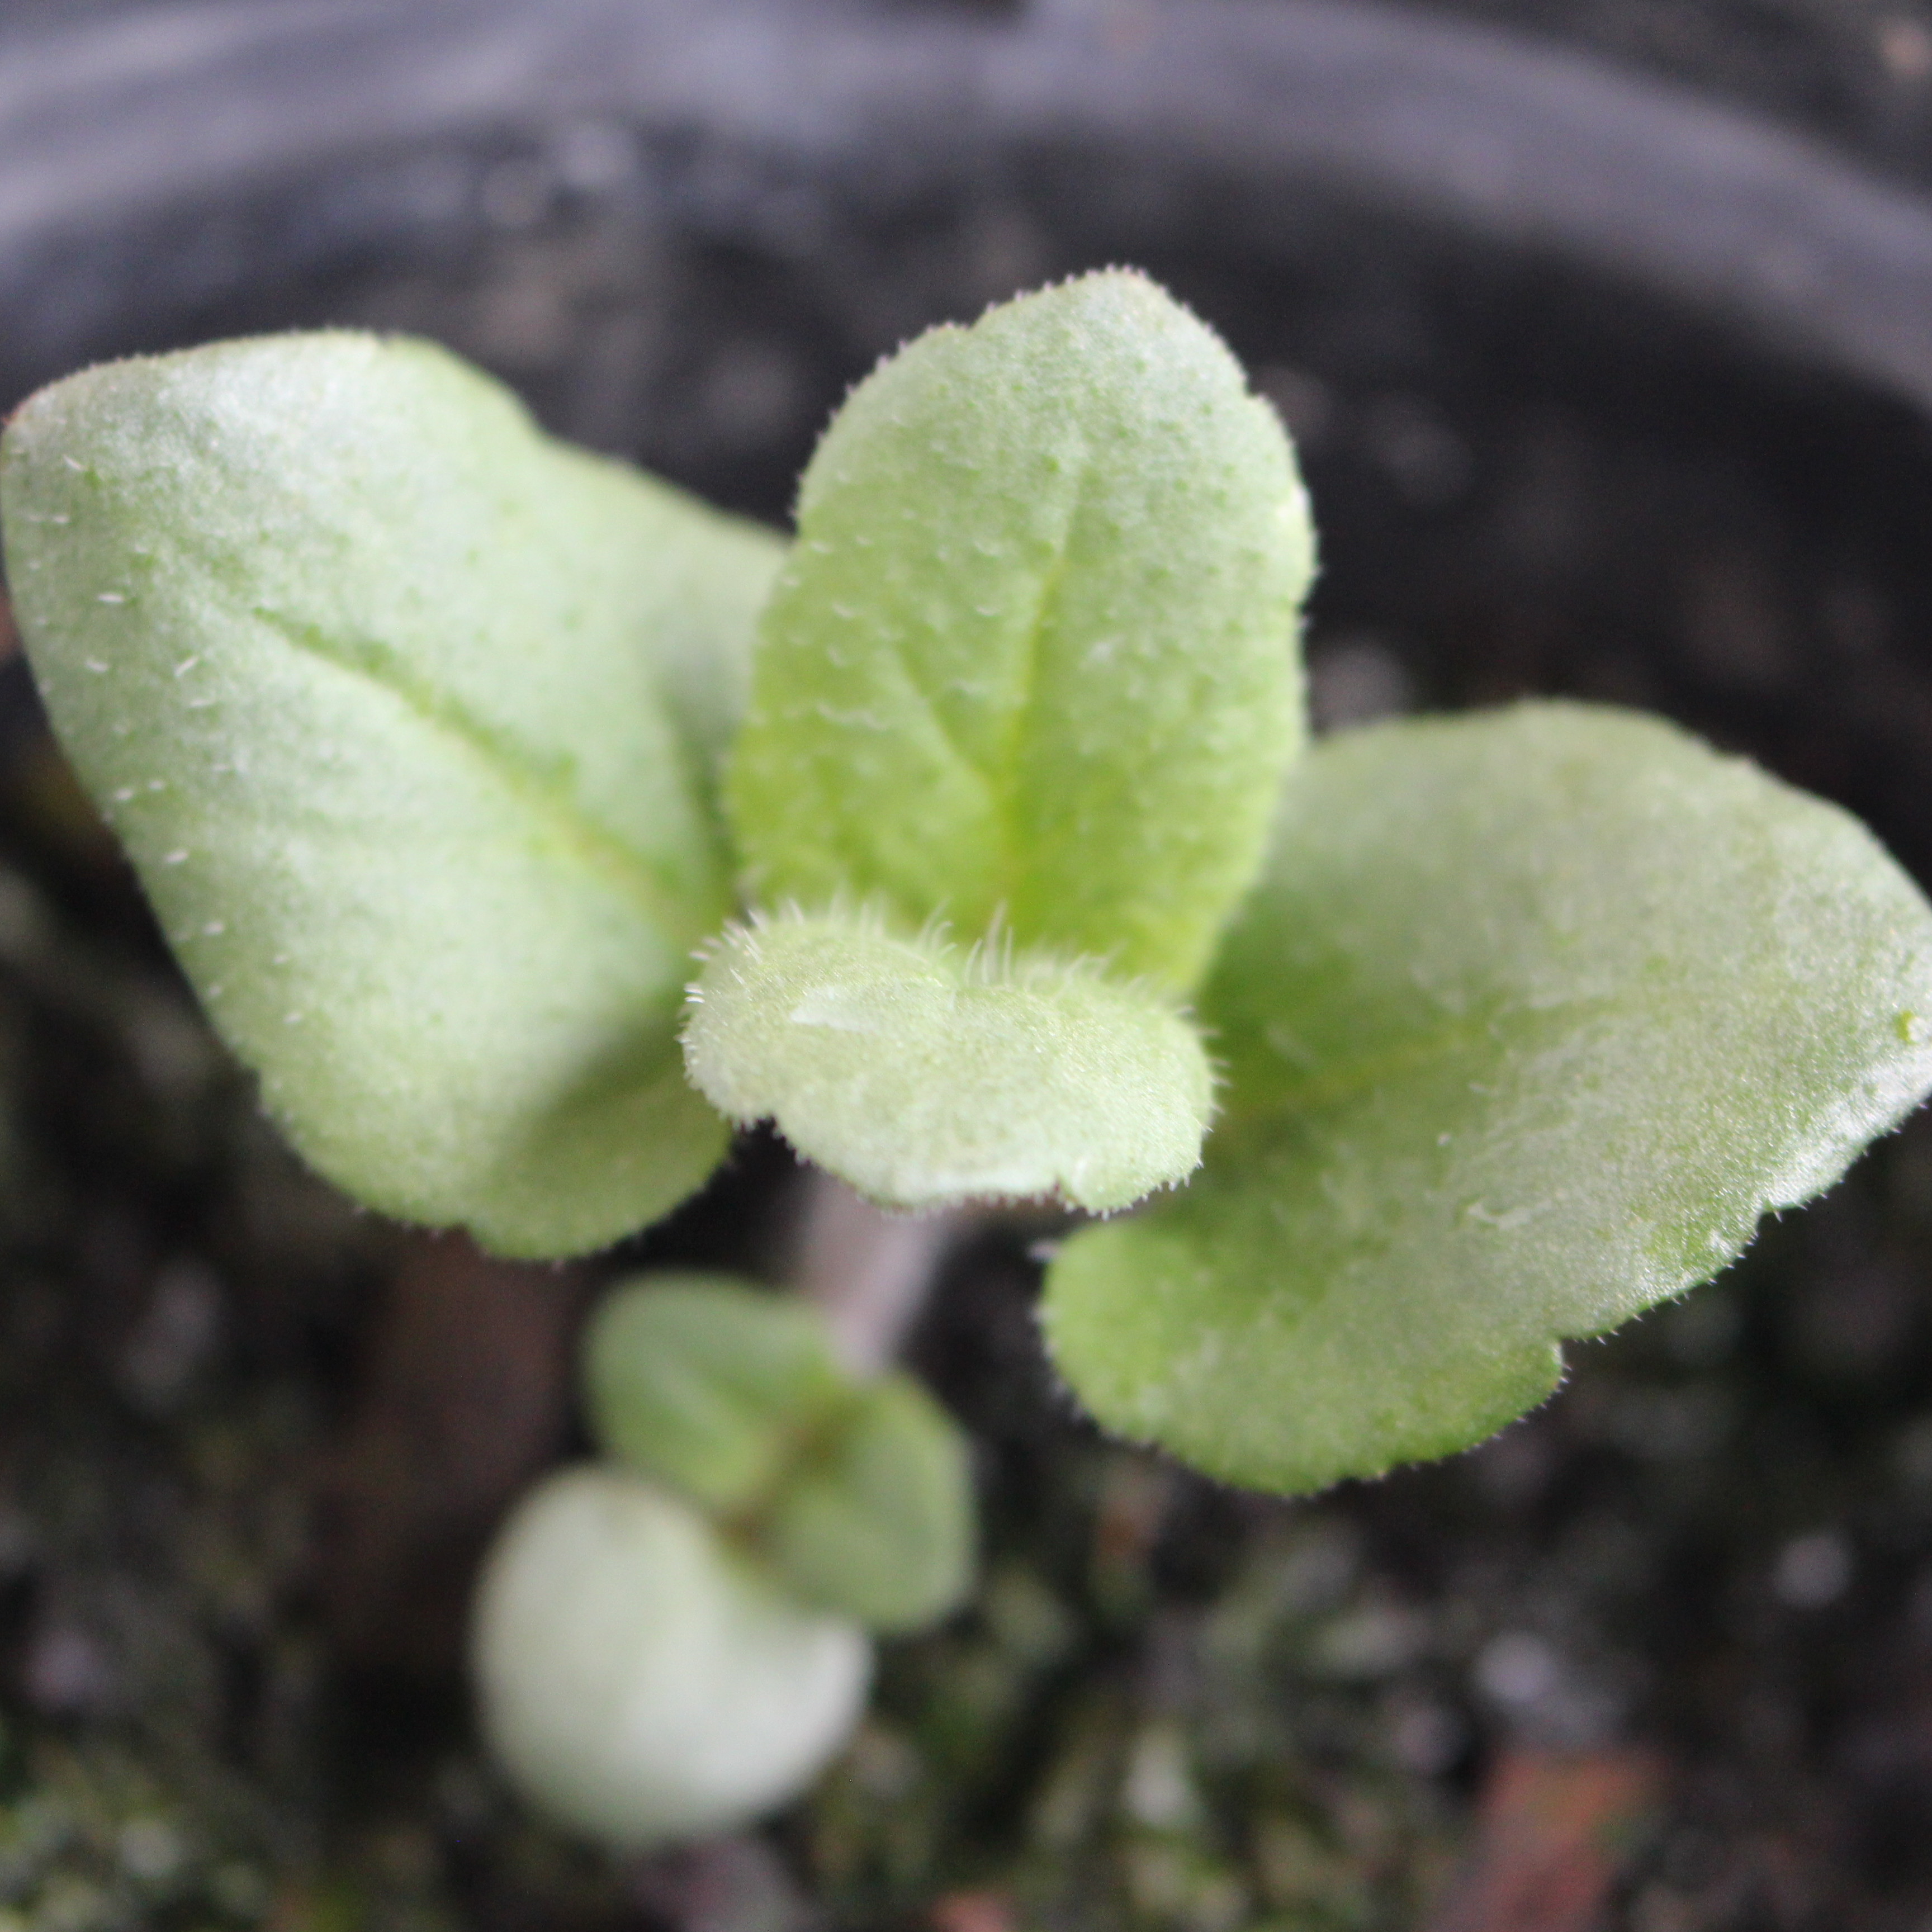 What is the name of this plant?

Veronica persica
